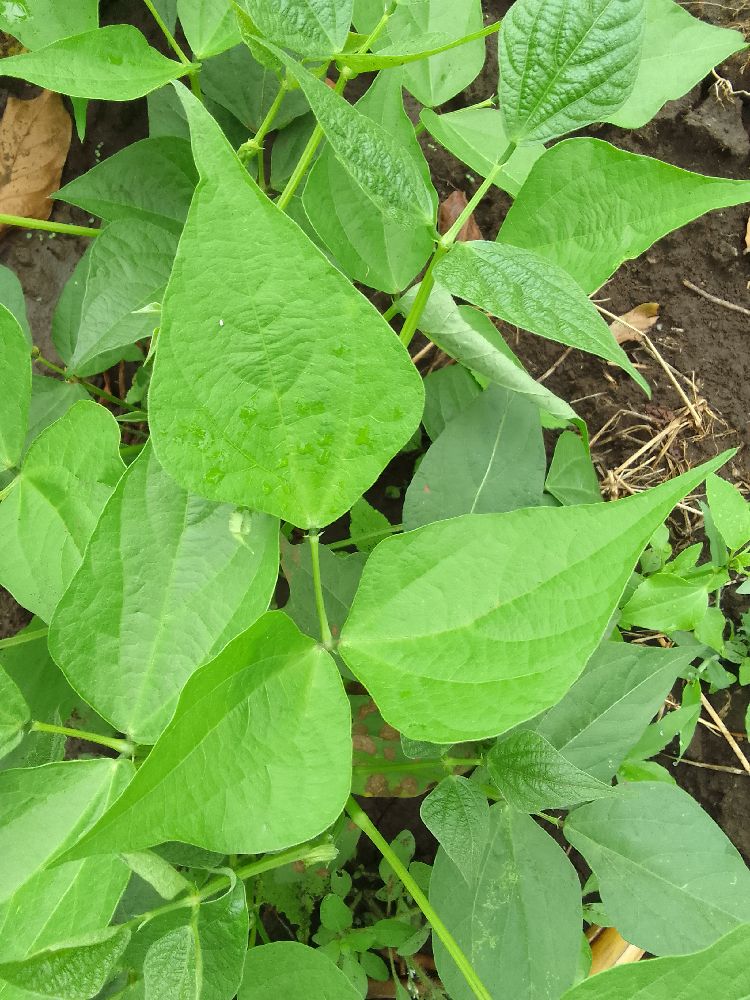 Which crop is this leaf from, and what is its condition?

common bean, healthy
